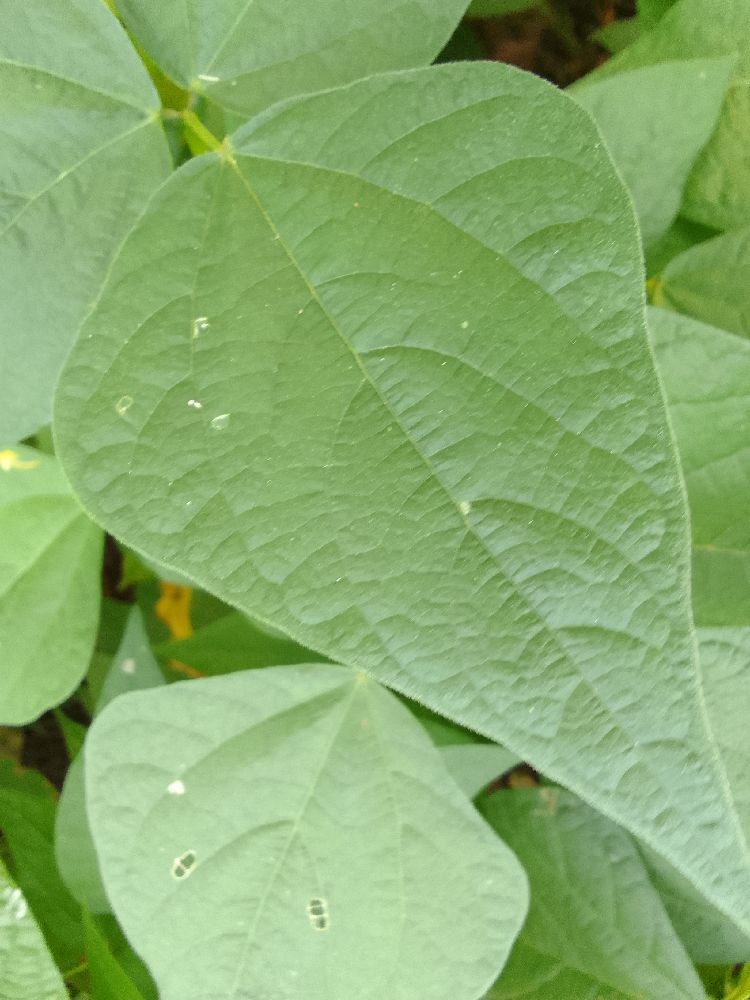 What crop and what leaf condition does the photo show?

common bean, healthy
